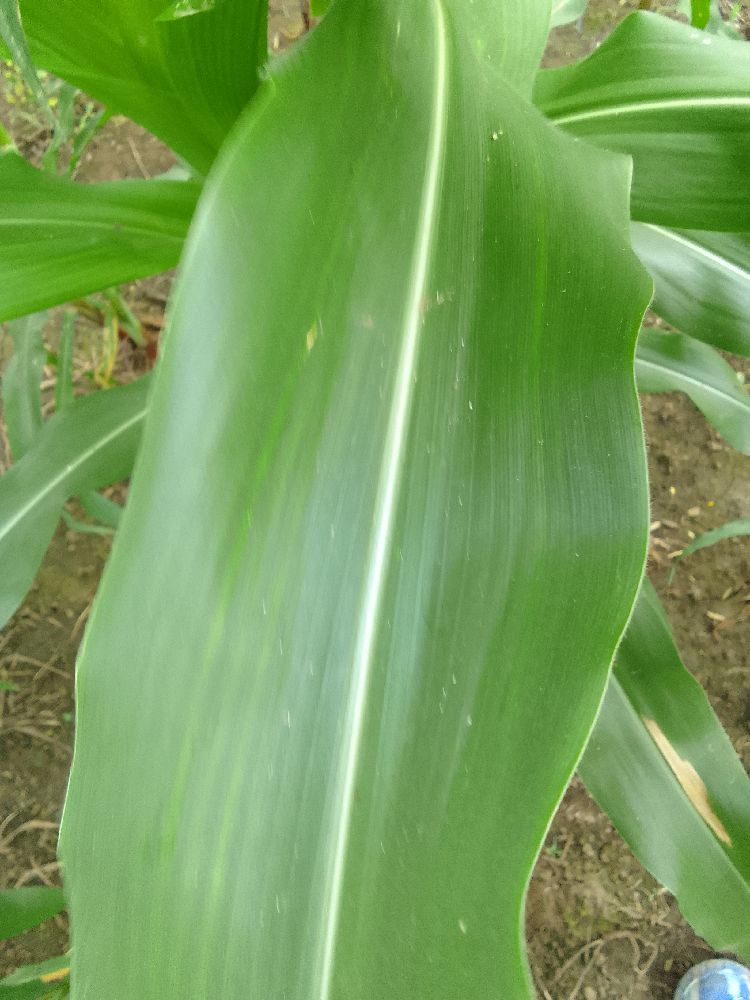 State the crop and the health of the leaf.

maize, healthy
